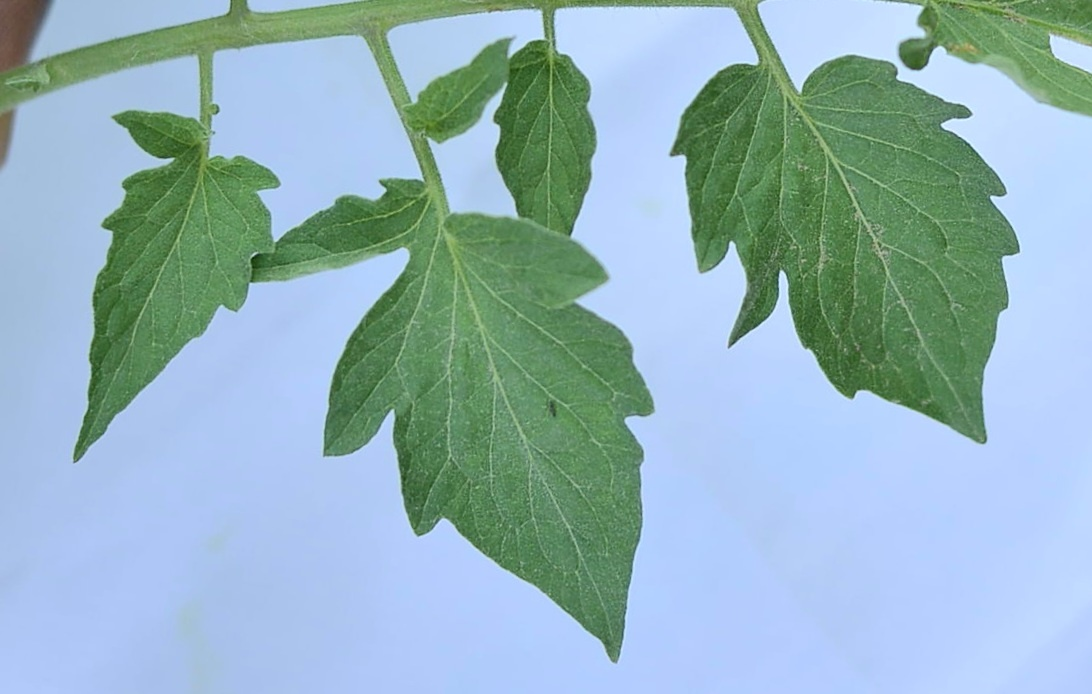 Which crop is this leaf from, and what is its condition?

tomato, healthy
